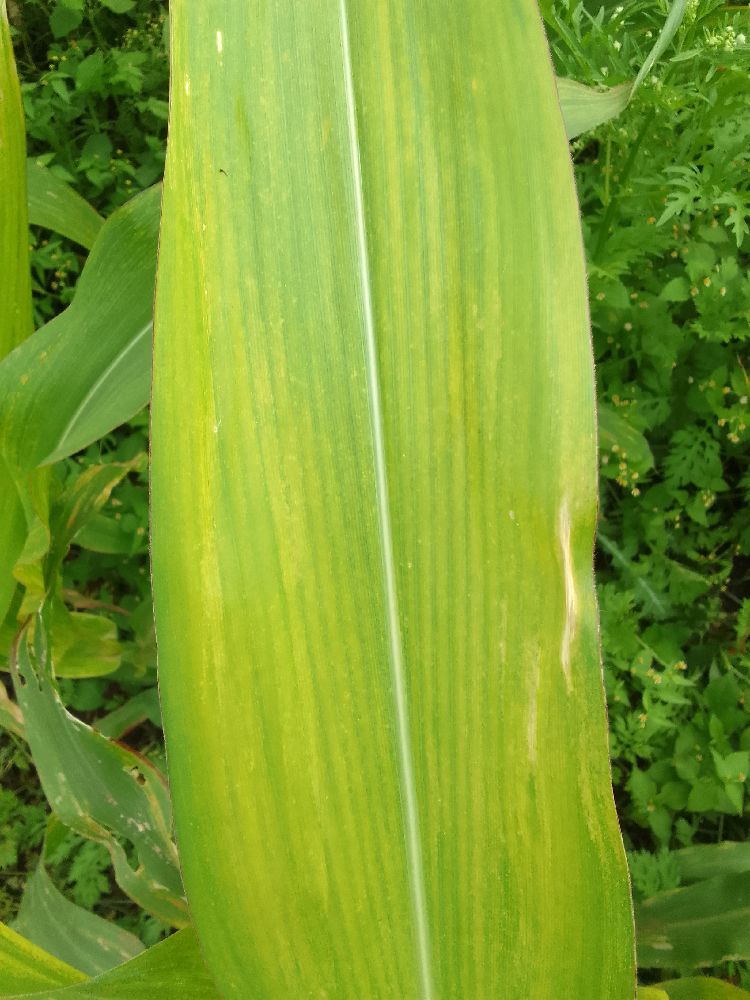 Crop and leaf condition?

maize, maize lethal necrosis
